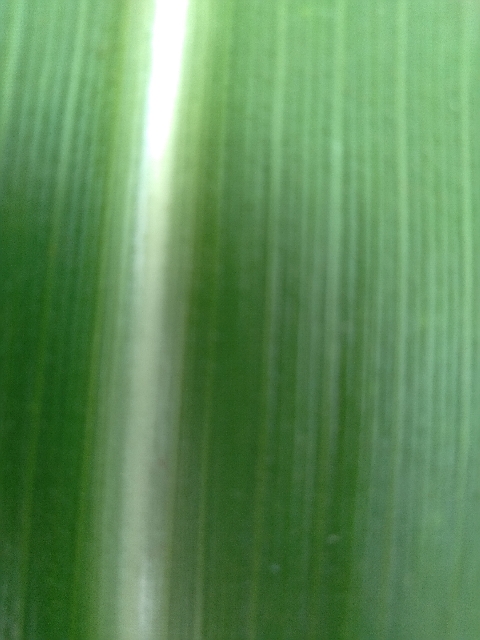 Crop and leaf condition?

maize, healthy
